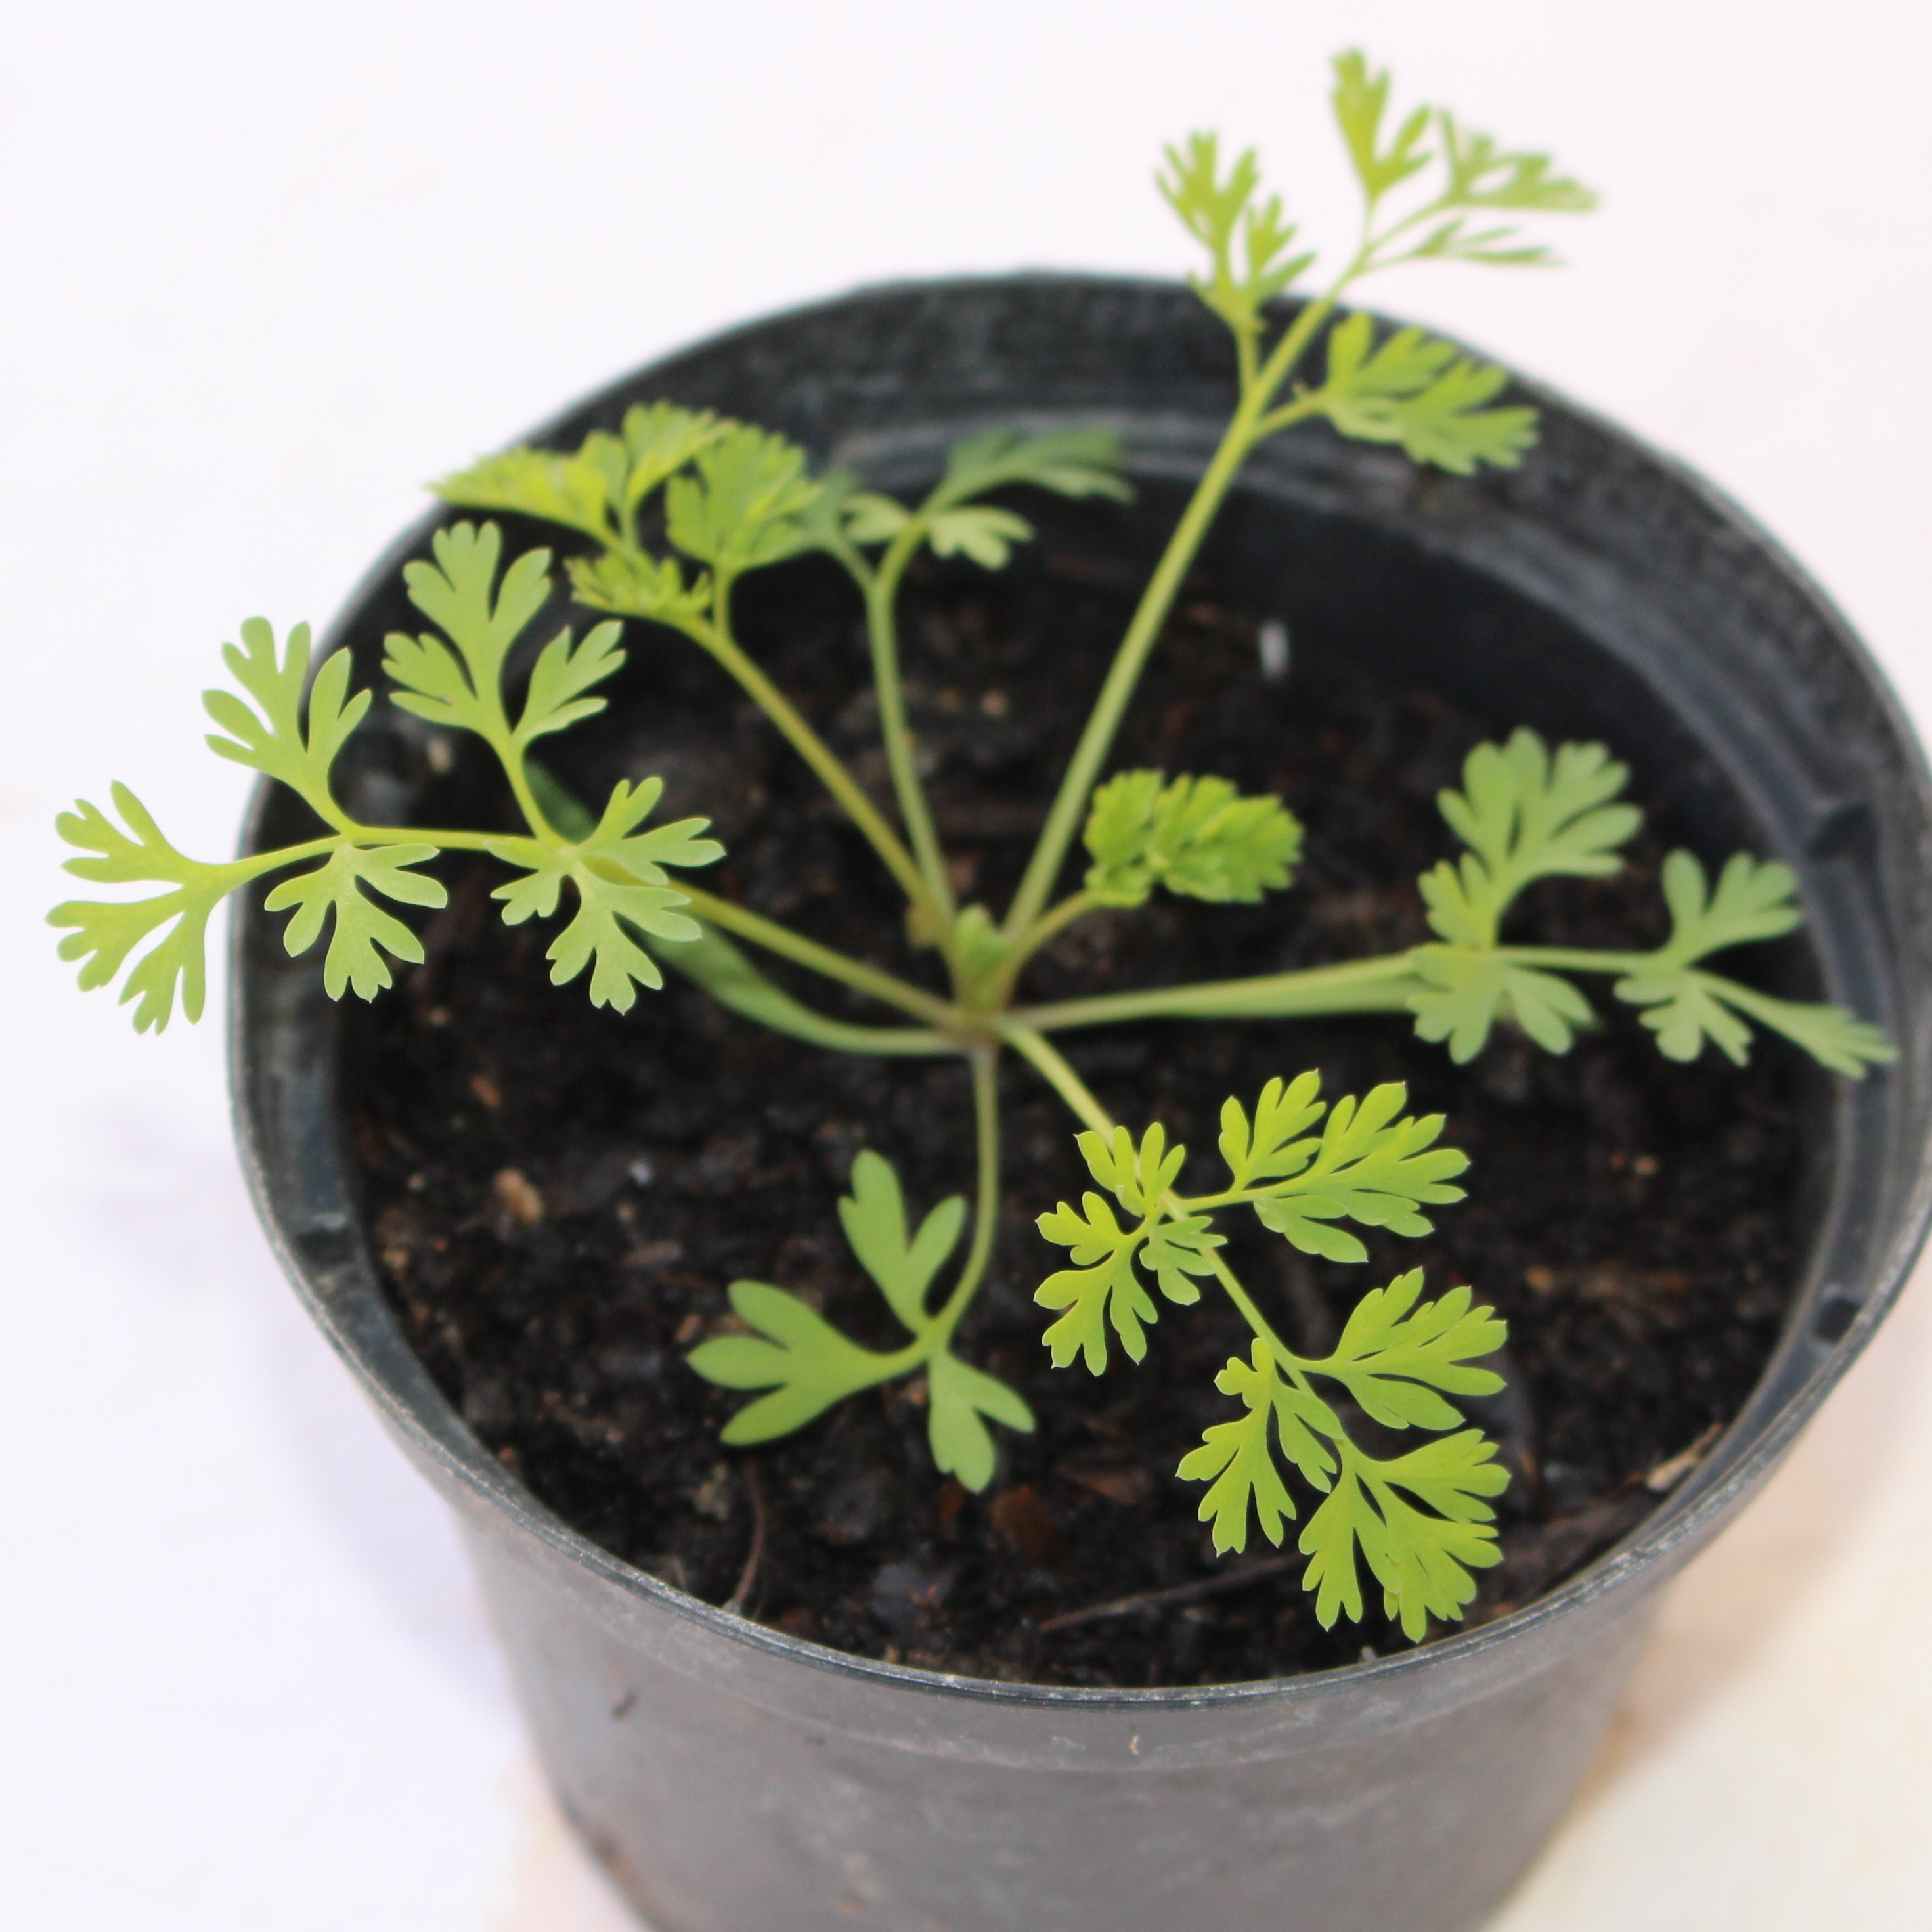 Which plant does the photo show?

Fumaria officinalis
